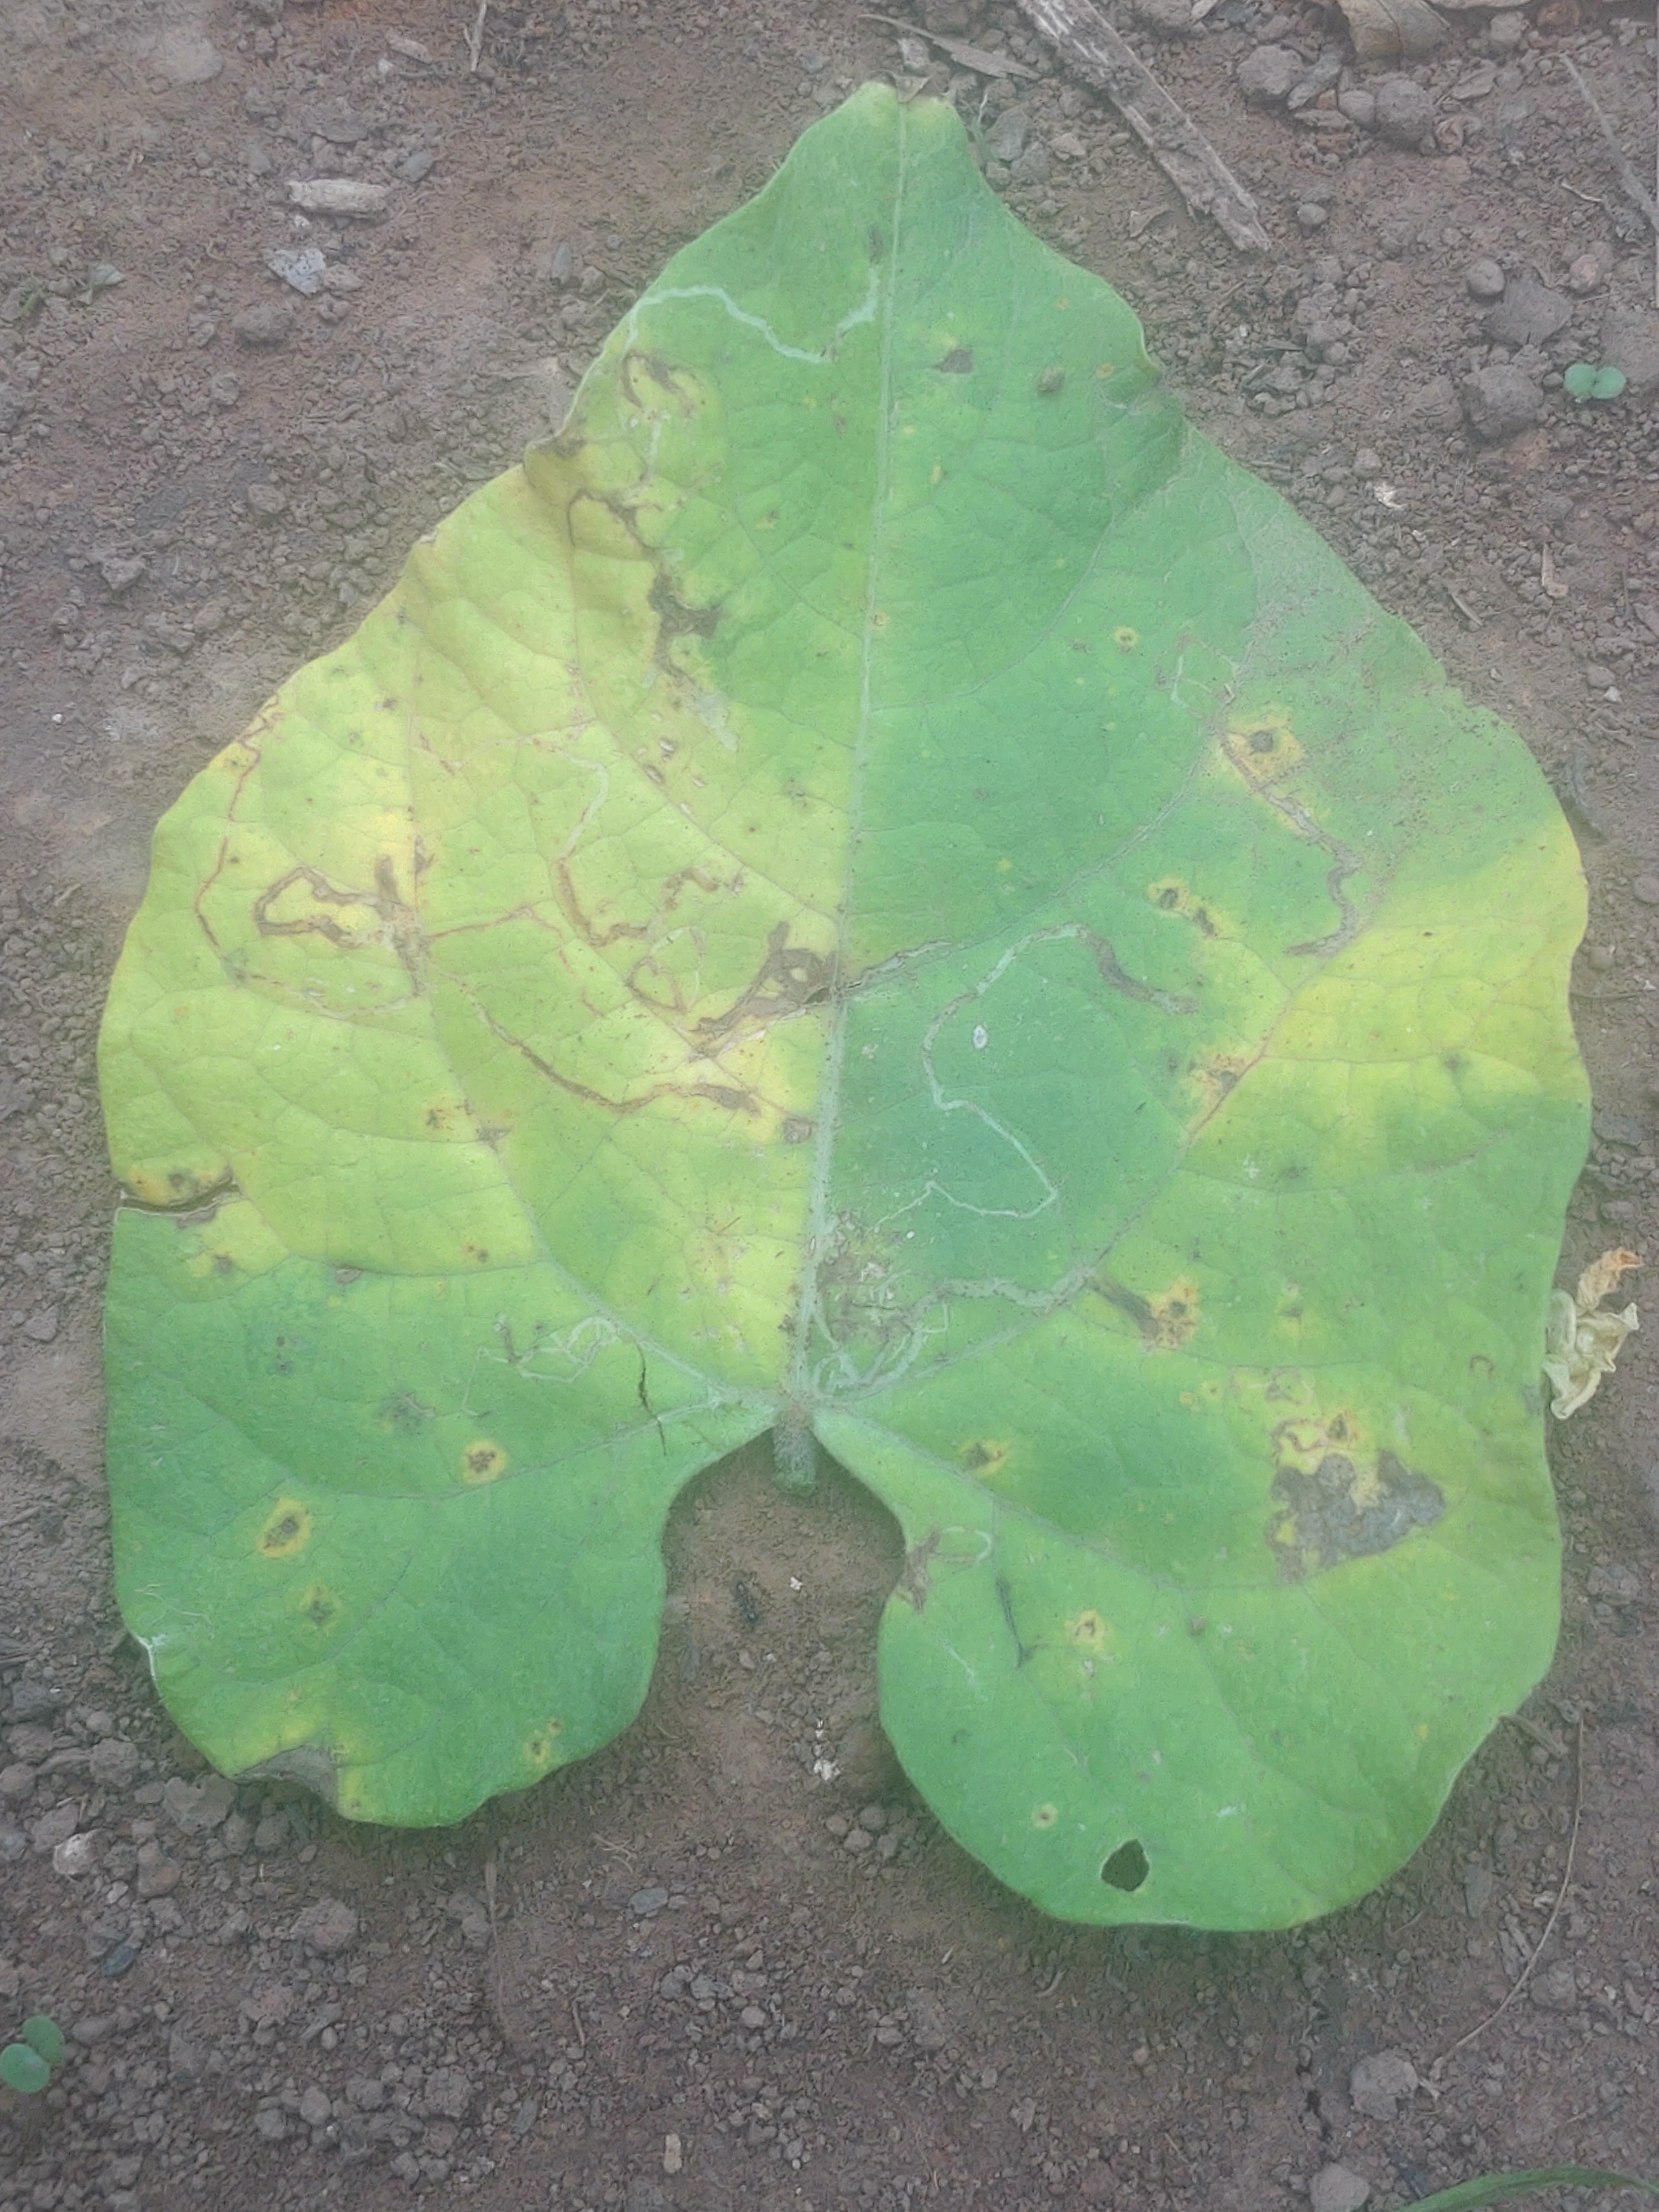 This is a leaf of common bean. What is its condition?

anthracnose
